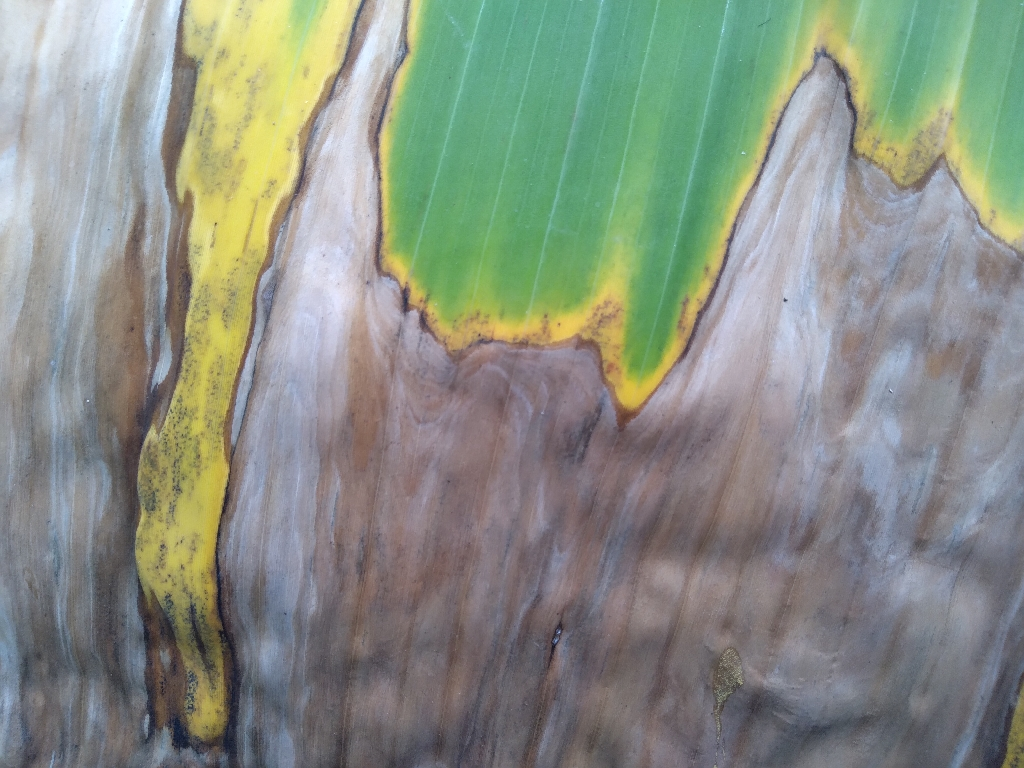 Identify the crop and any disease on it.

banana, black sigatoka
